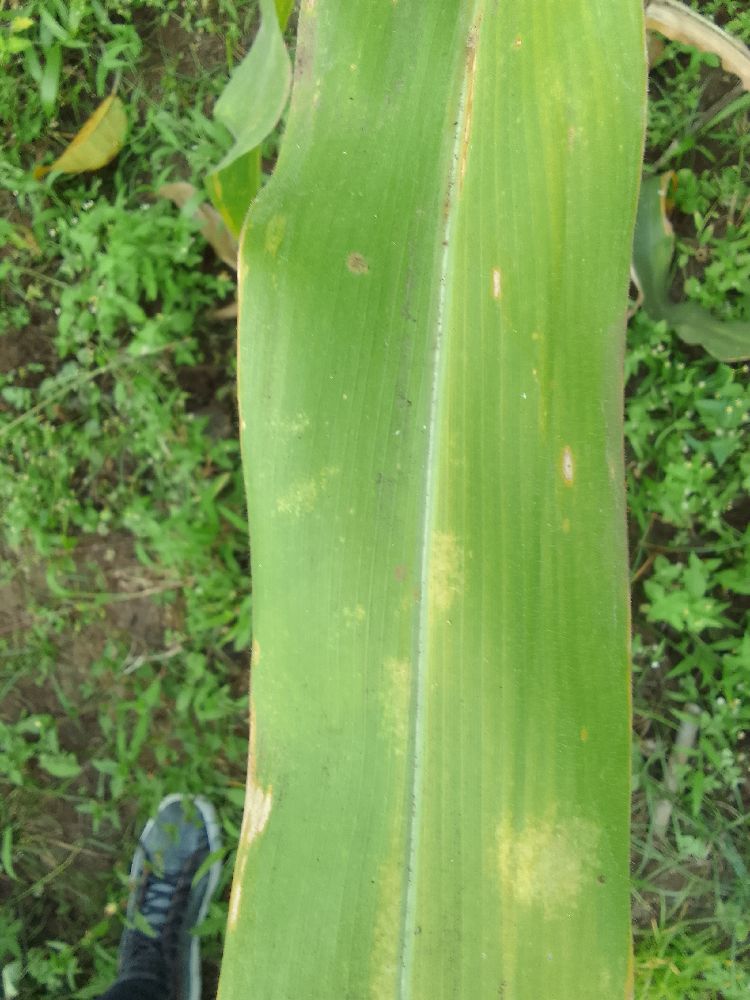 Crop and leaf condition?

maize, maize lethal necrosis
